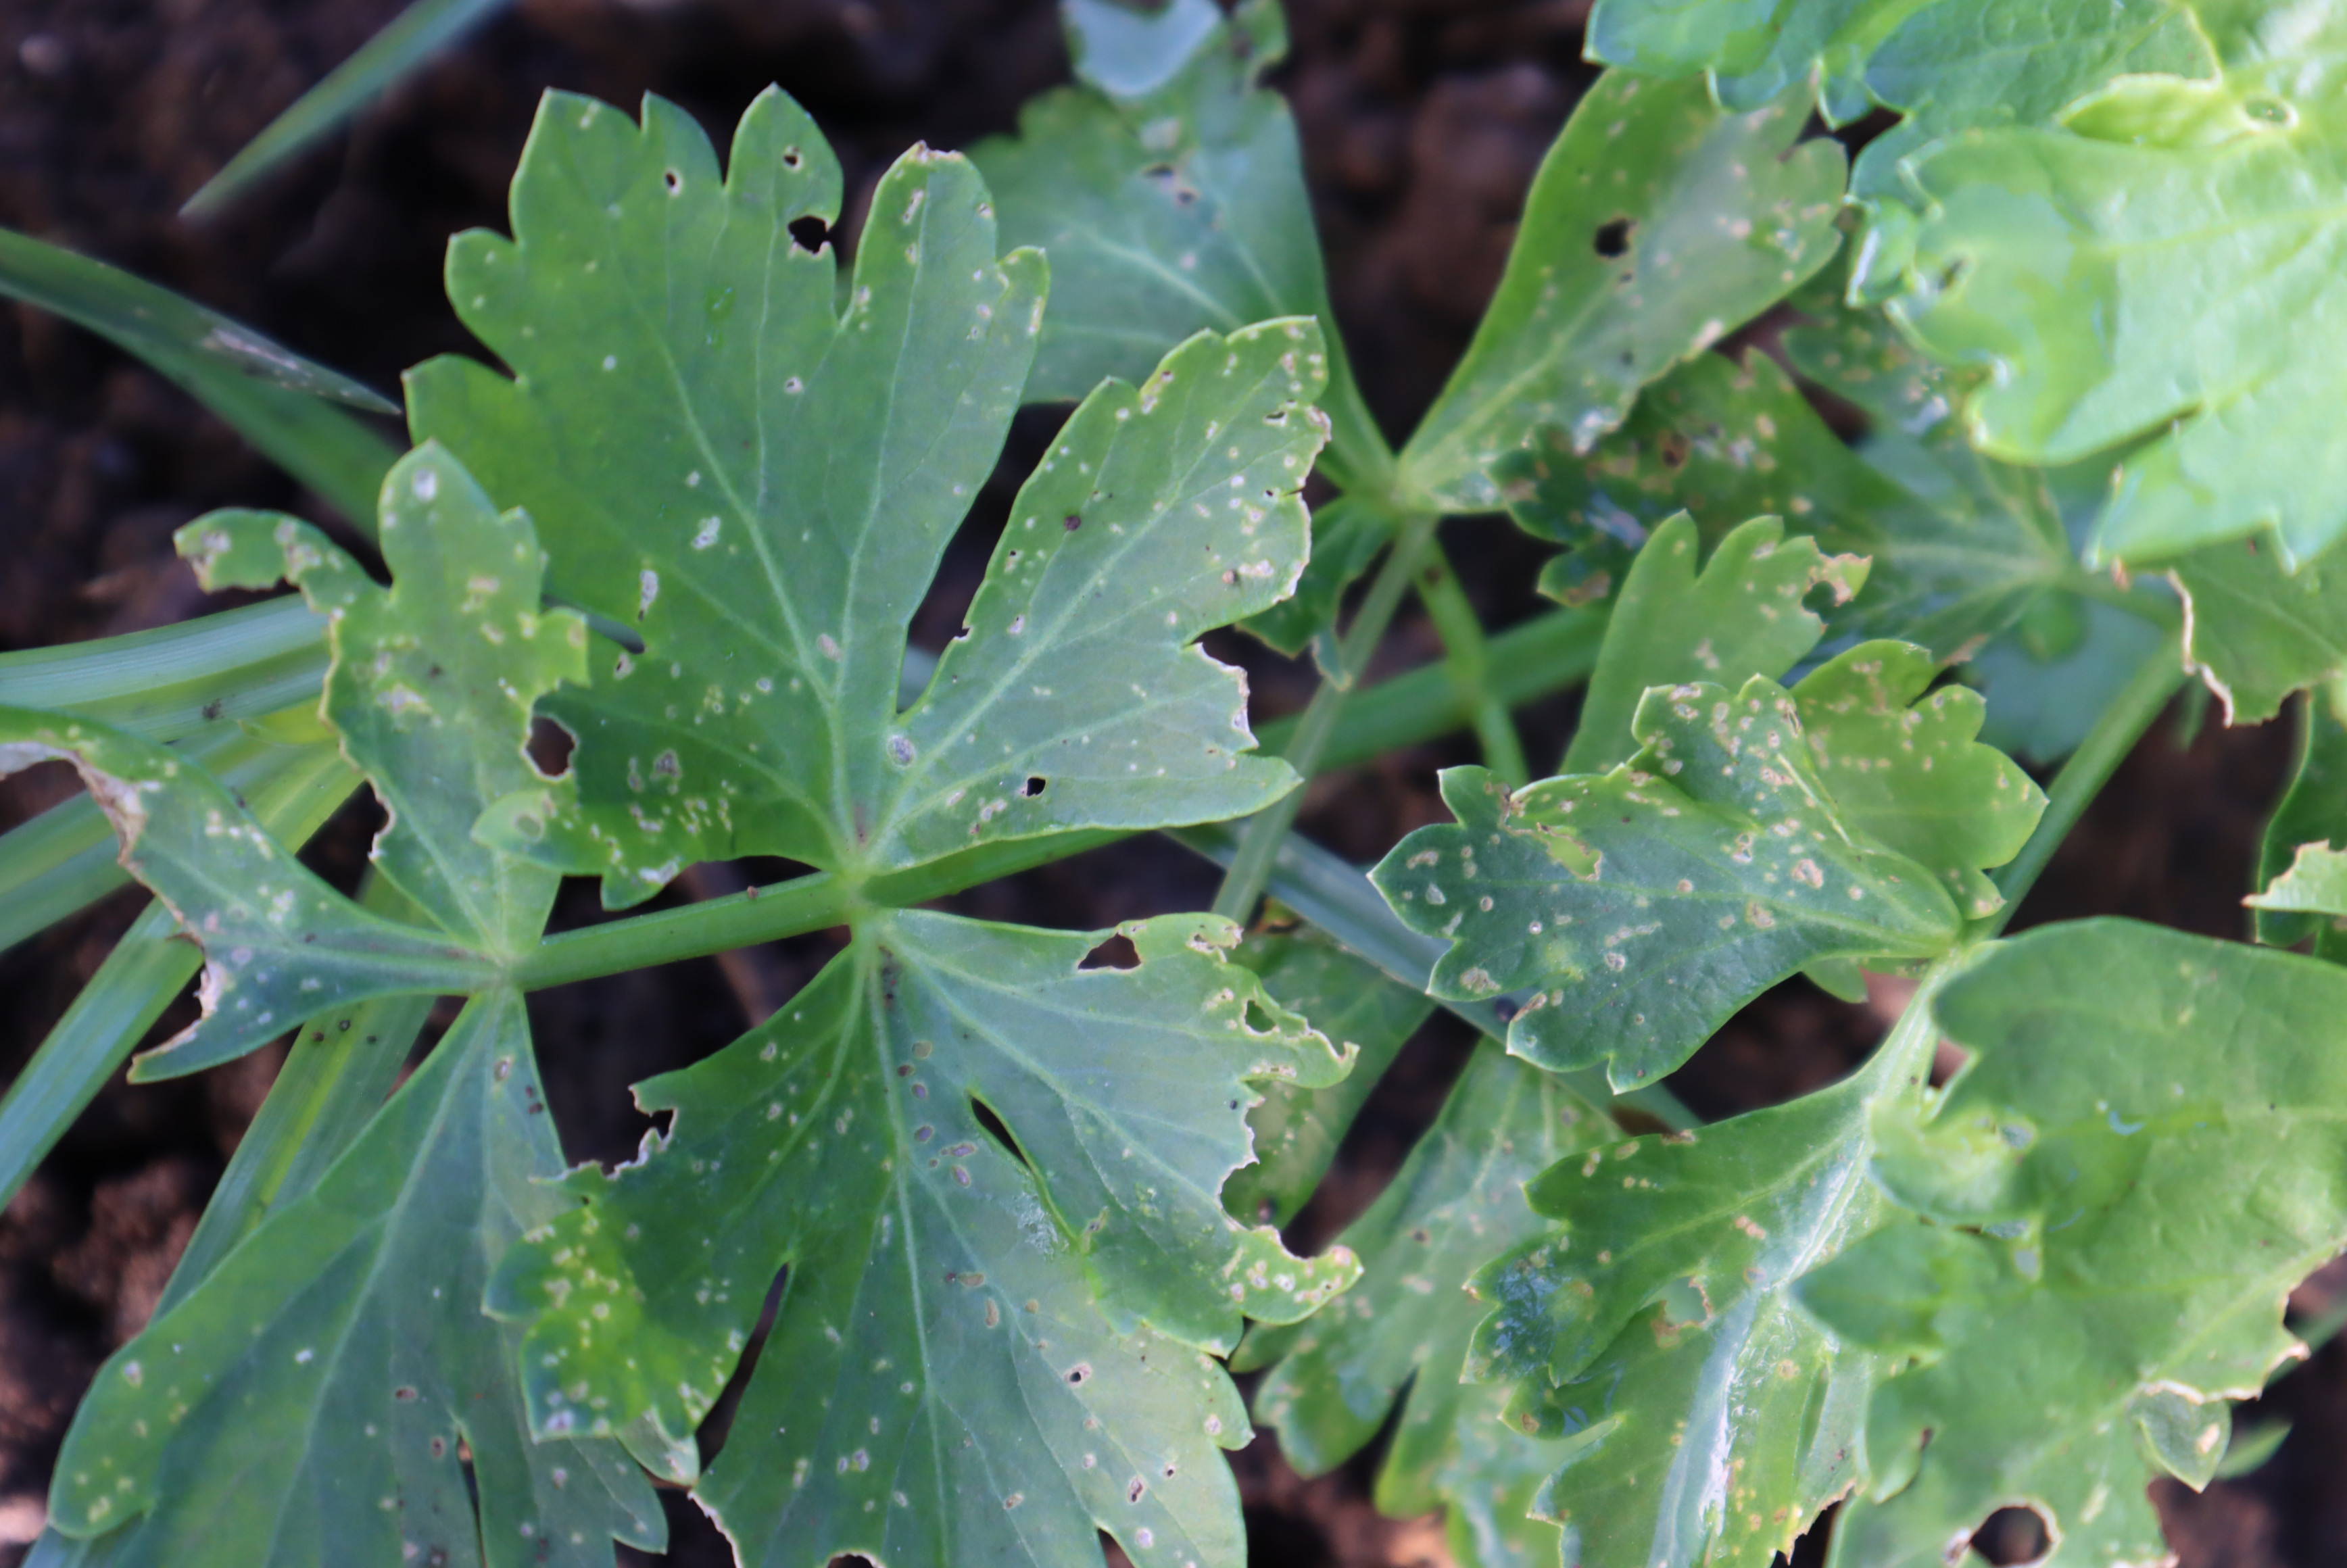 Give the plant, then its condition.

parsley, septoria
